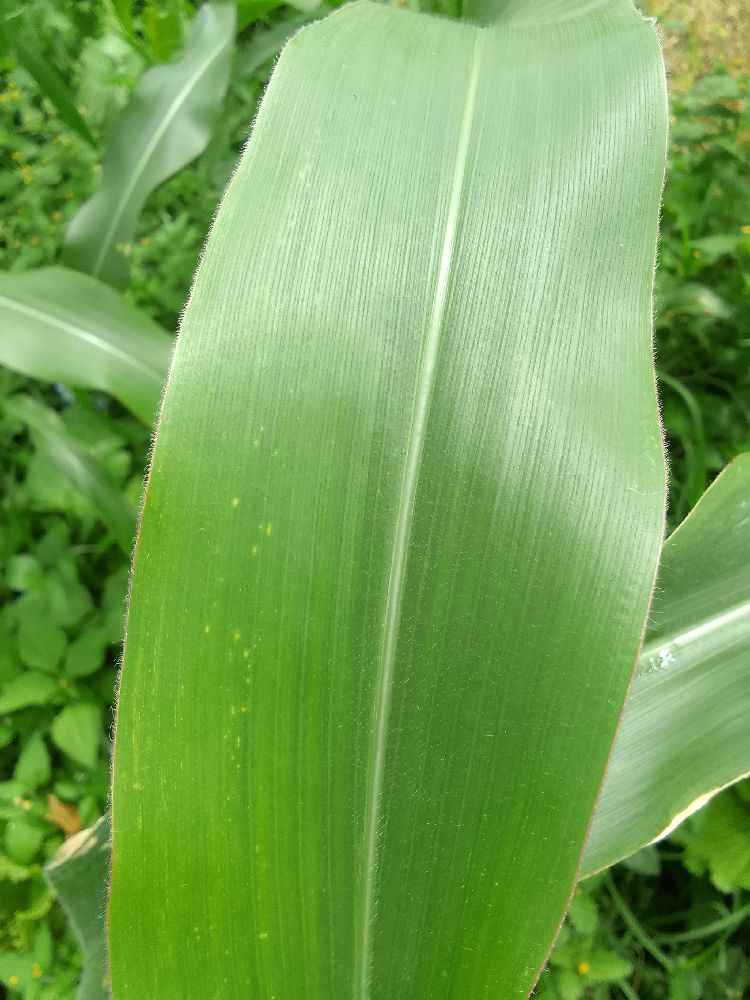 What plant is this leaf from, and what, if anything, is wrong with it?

maize, healthy
